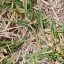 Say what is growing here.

grass
